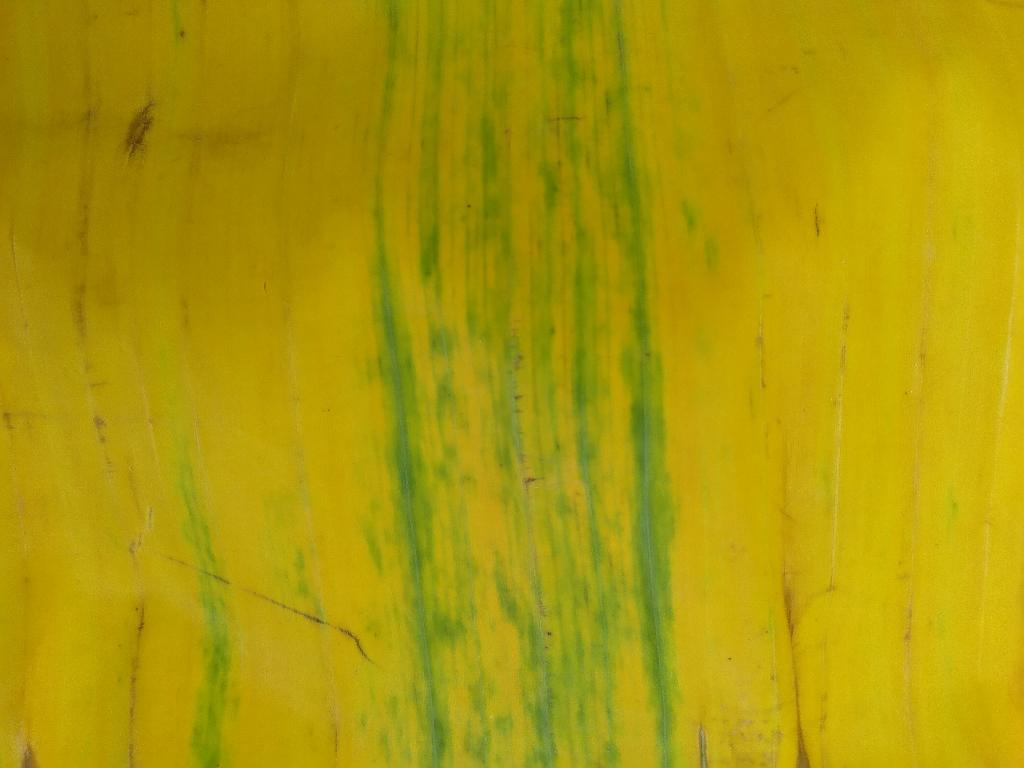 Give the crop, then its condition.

banana, fusarium wilt race 1
